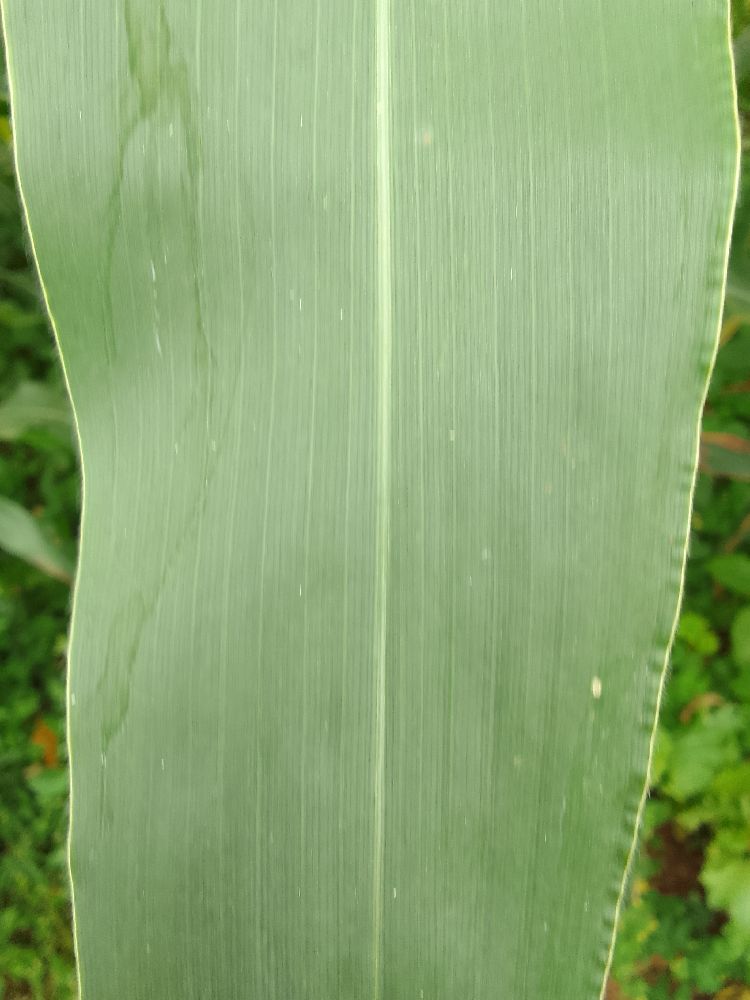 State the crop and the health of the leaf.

maize, healthy
